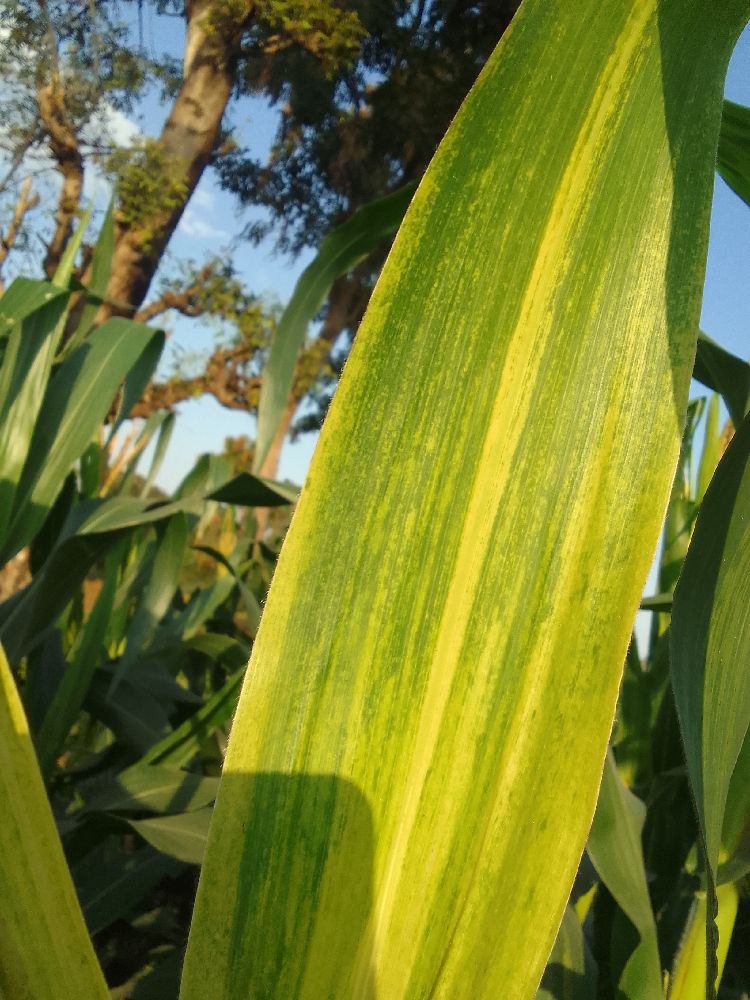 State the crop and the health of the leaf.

maize, maize lethal necrosis
